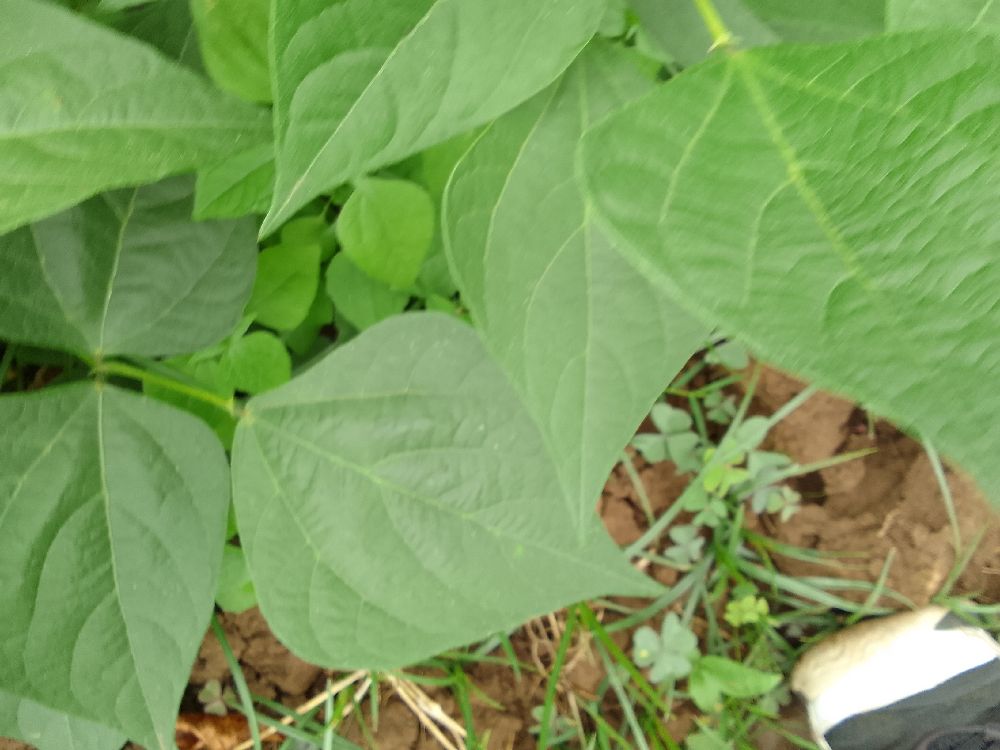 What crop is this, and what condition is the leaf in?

common bean, healthy
